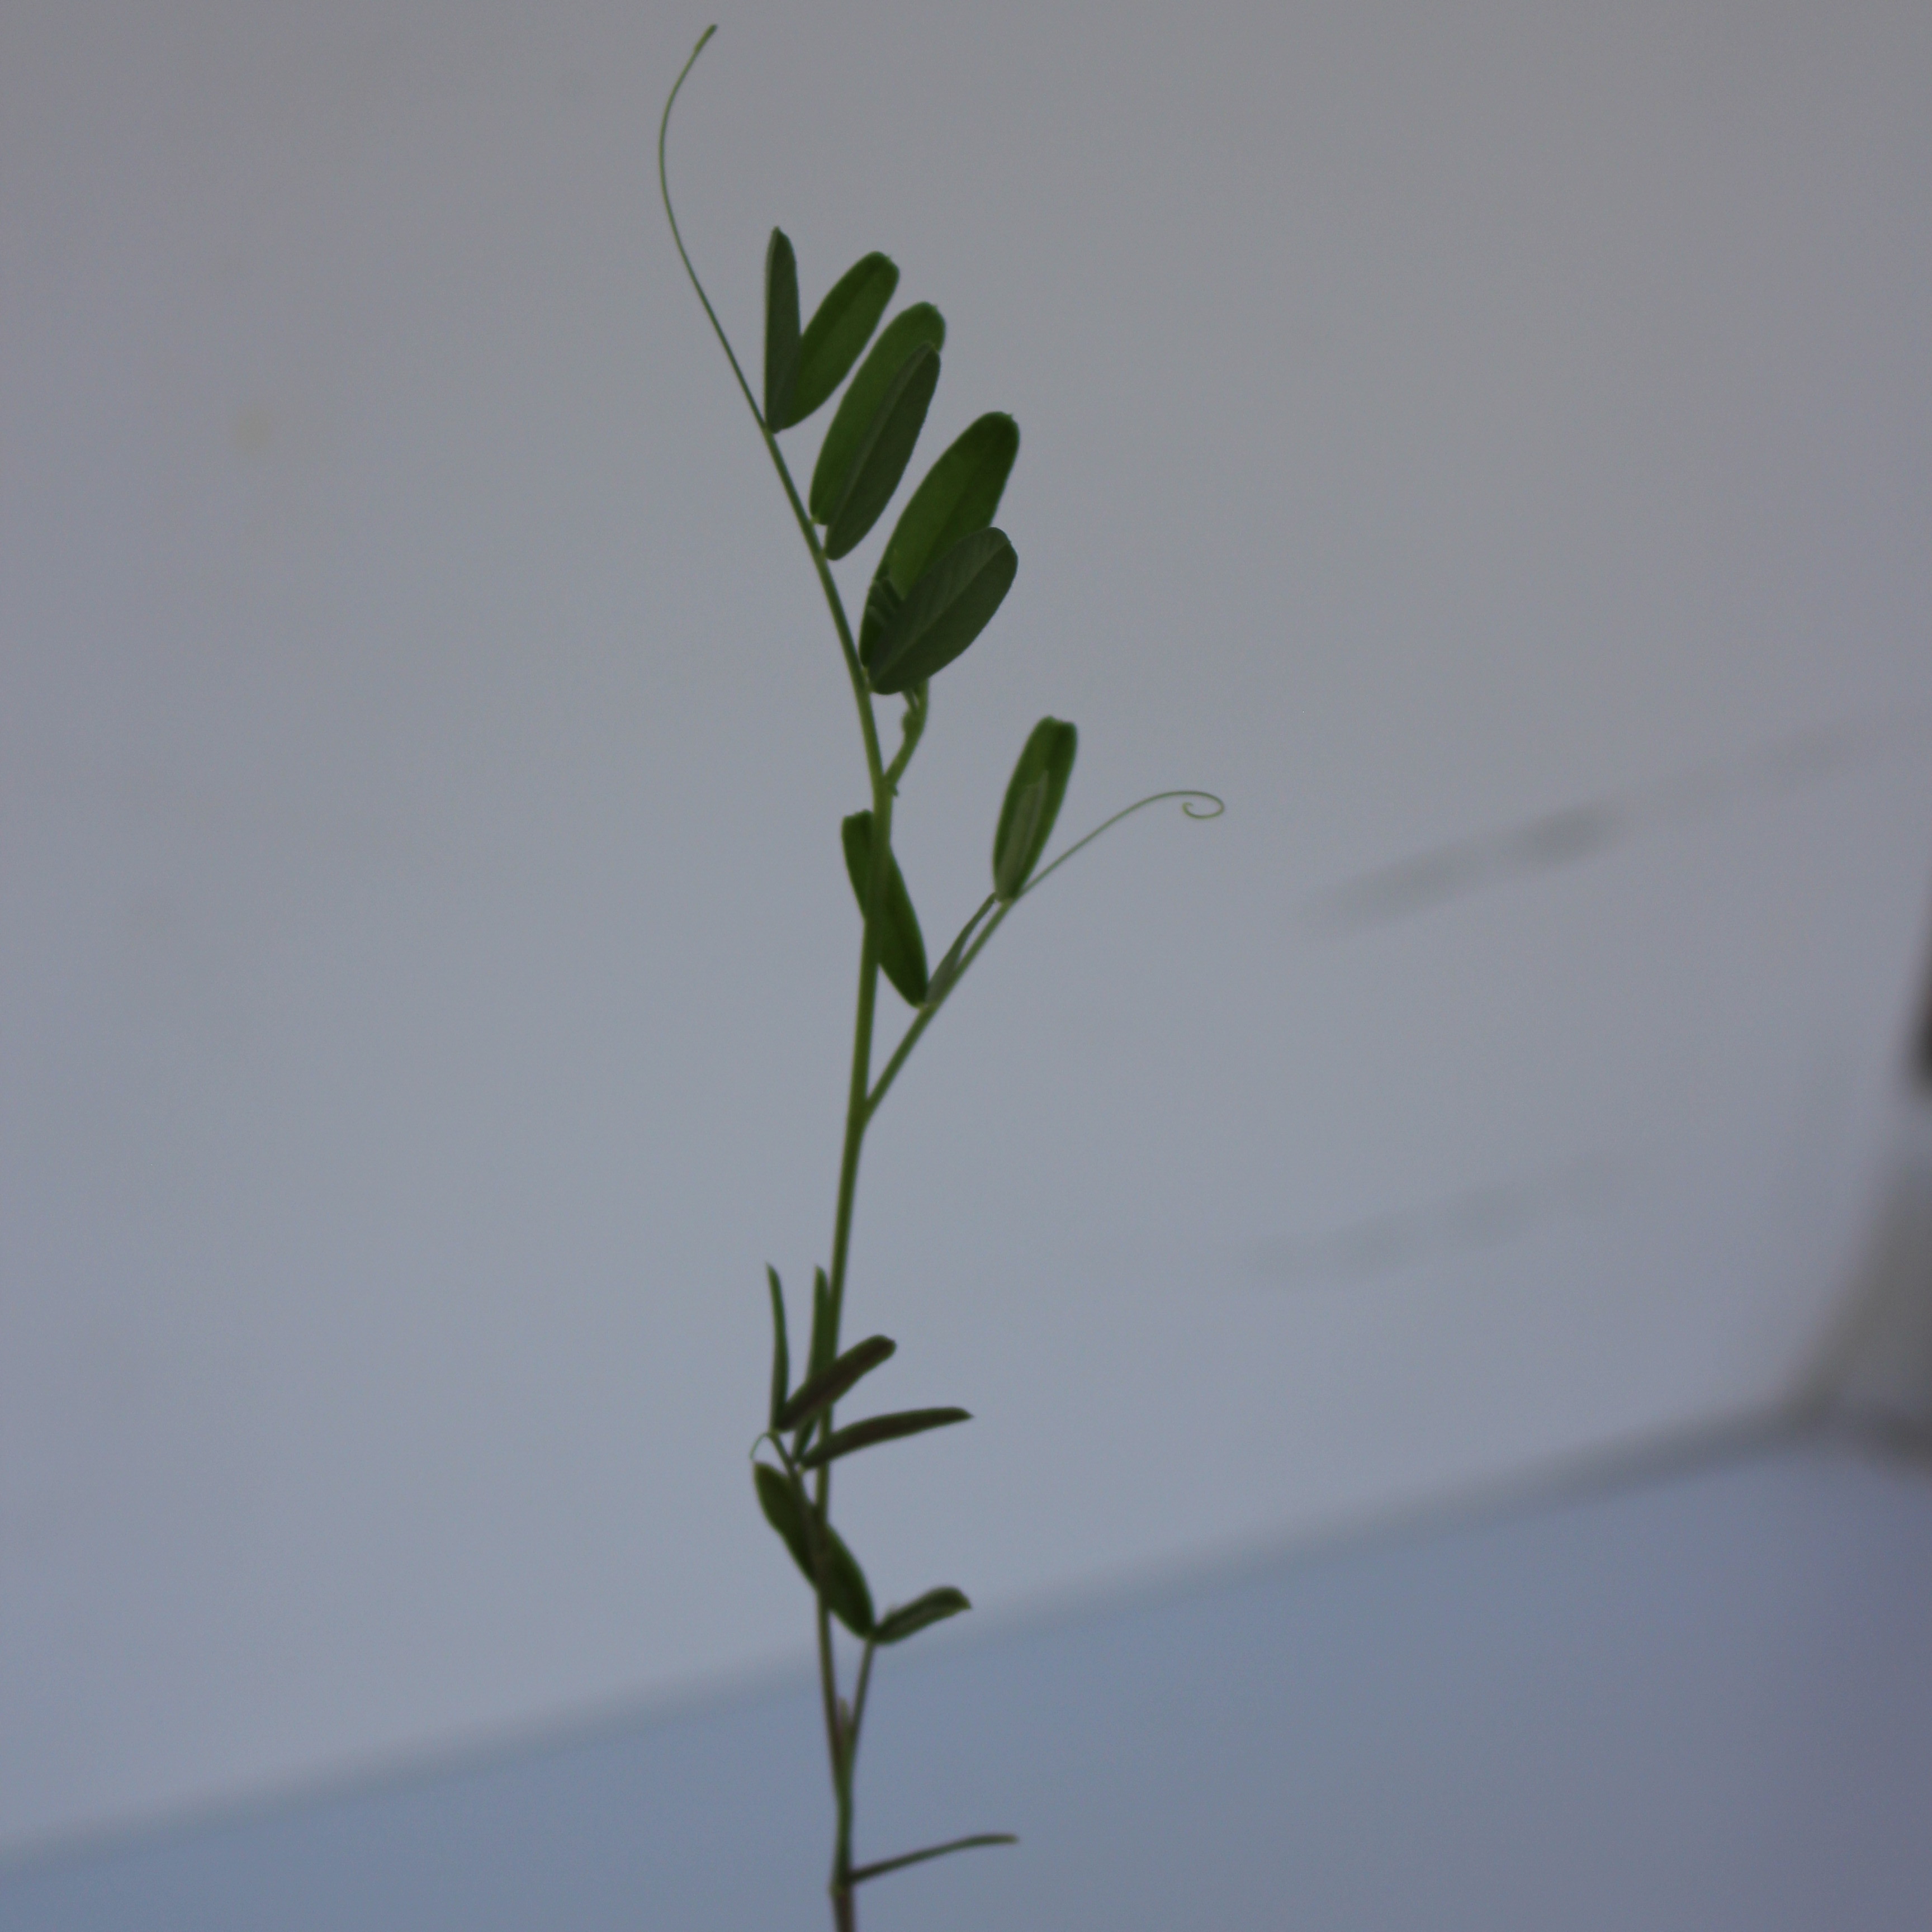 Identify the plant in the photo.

Vicia sativa
